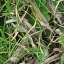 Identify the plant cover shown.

grass
